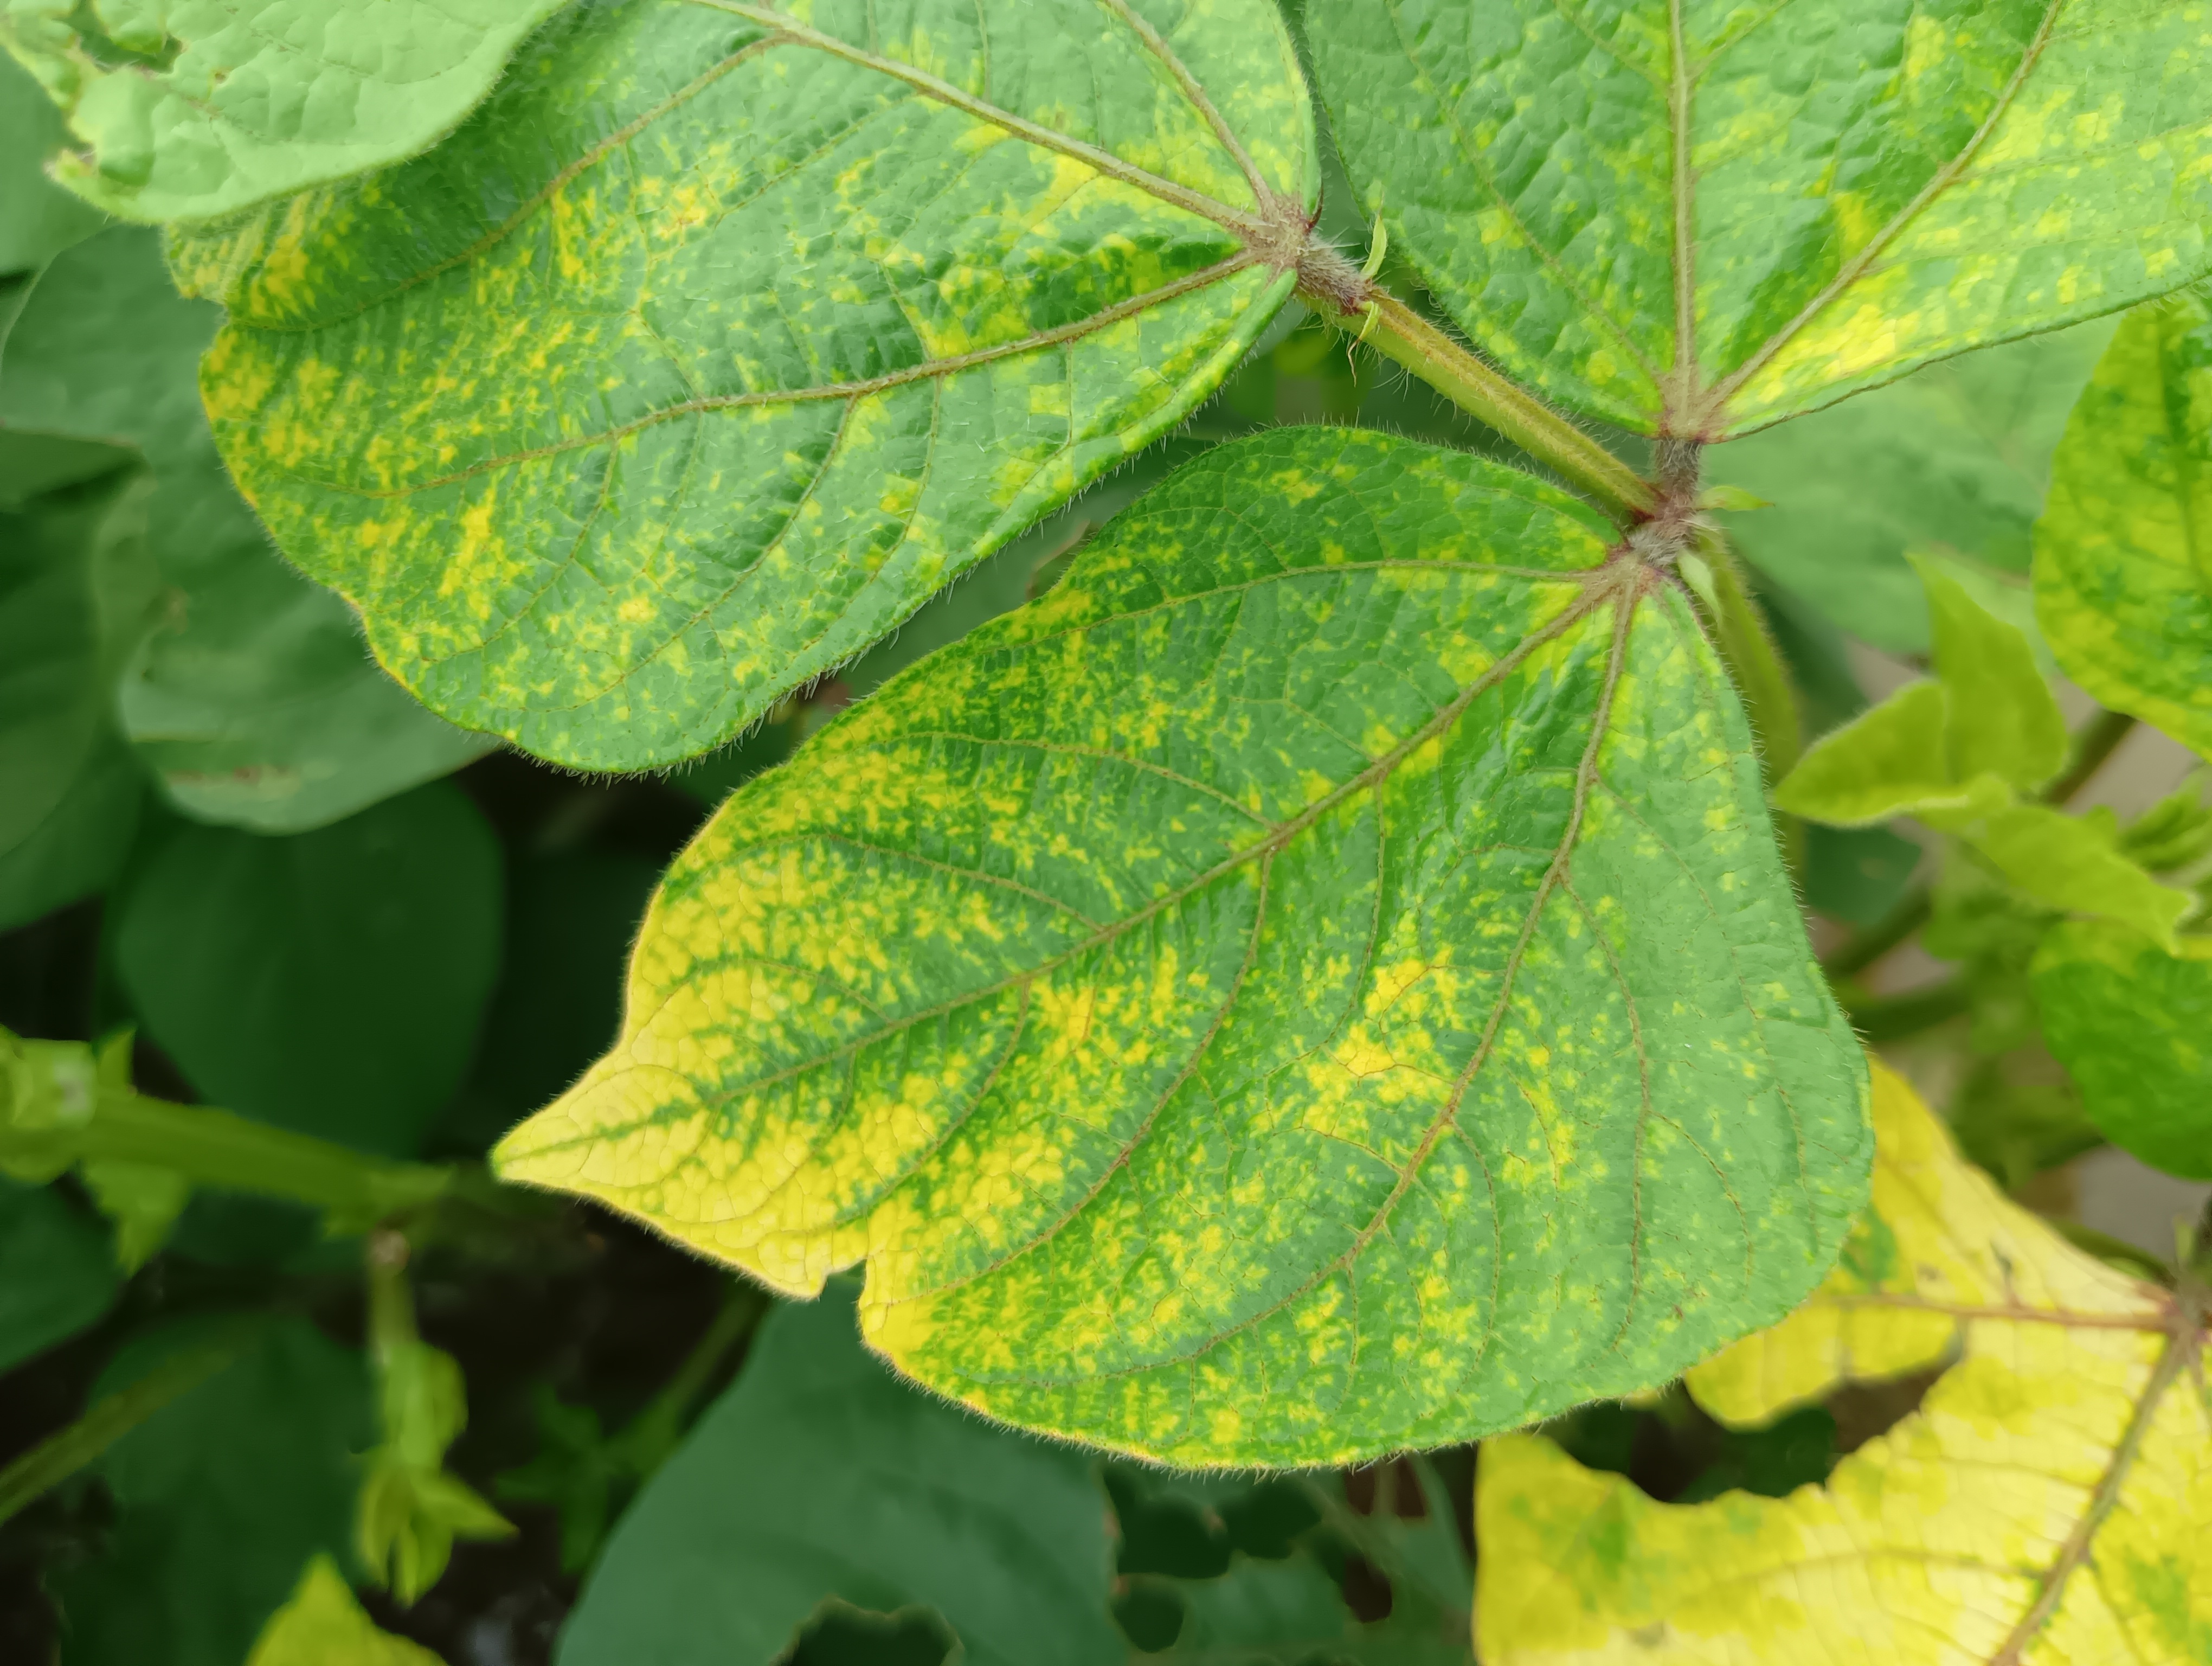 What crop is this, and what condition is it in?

mungbean, yellow mosaic
